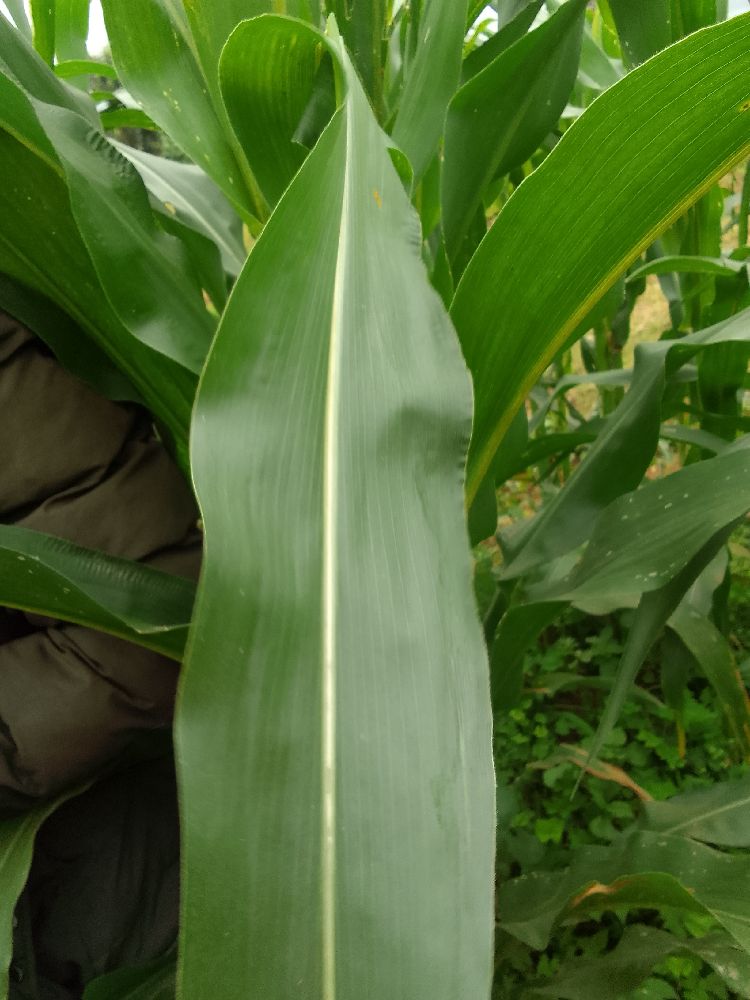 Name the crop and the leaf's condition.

maize, healthy
